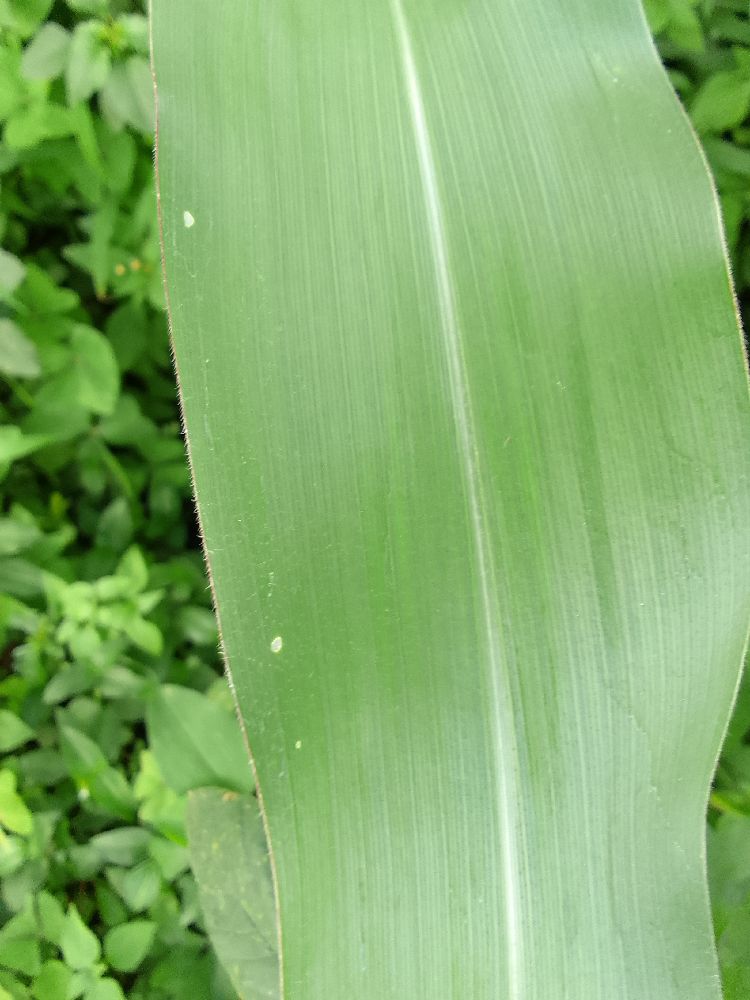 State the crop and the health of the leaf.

maize, healthy
